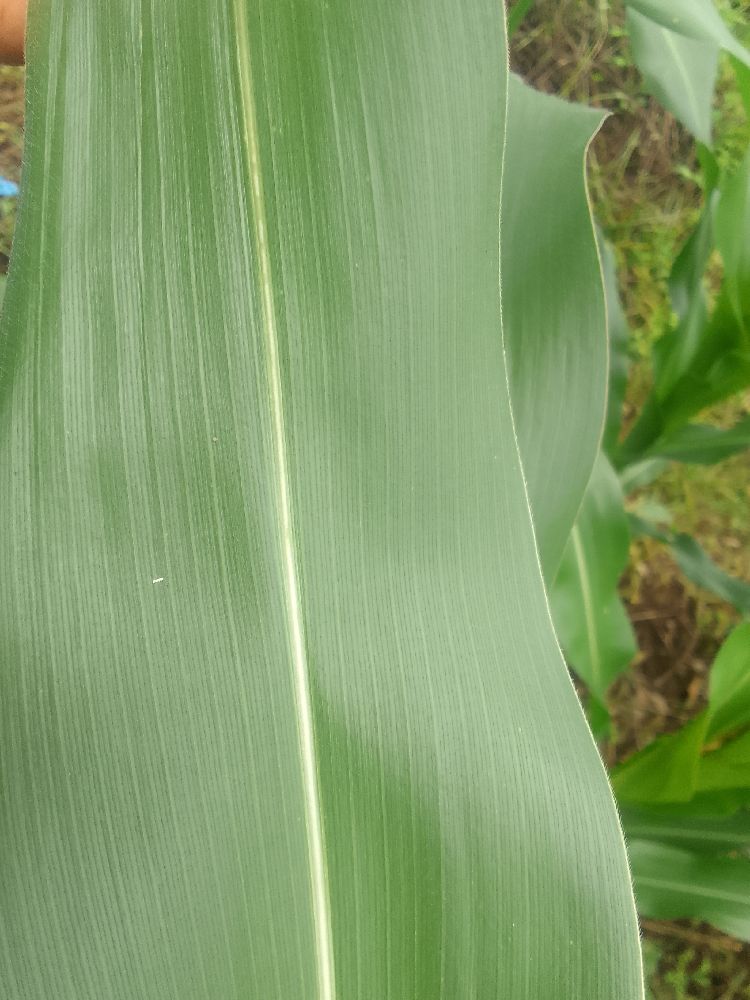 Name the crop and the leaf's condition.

maize, healthy
